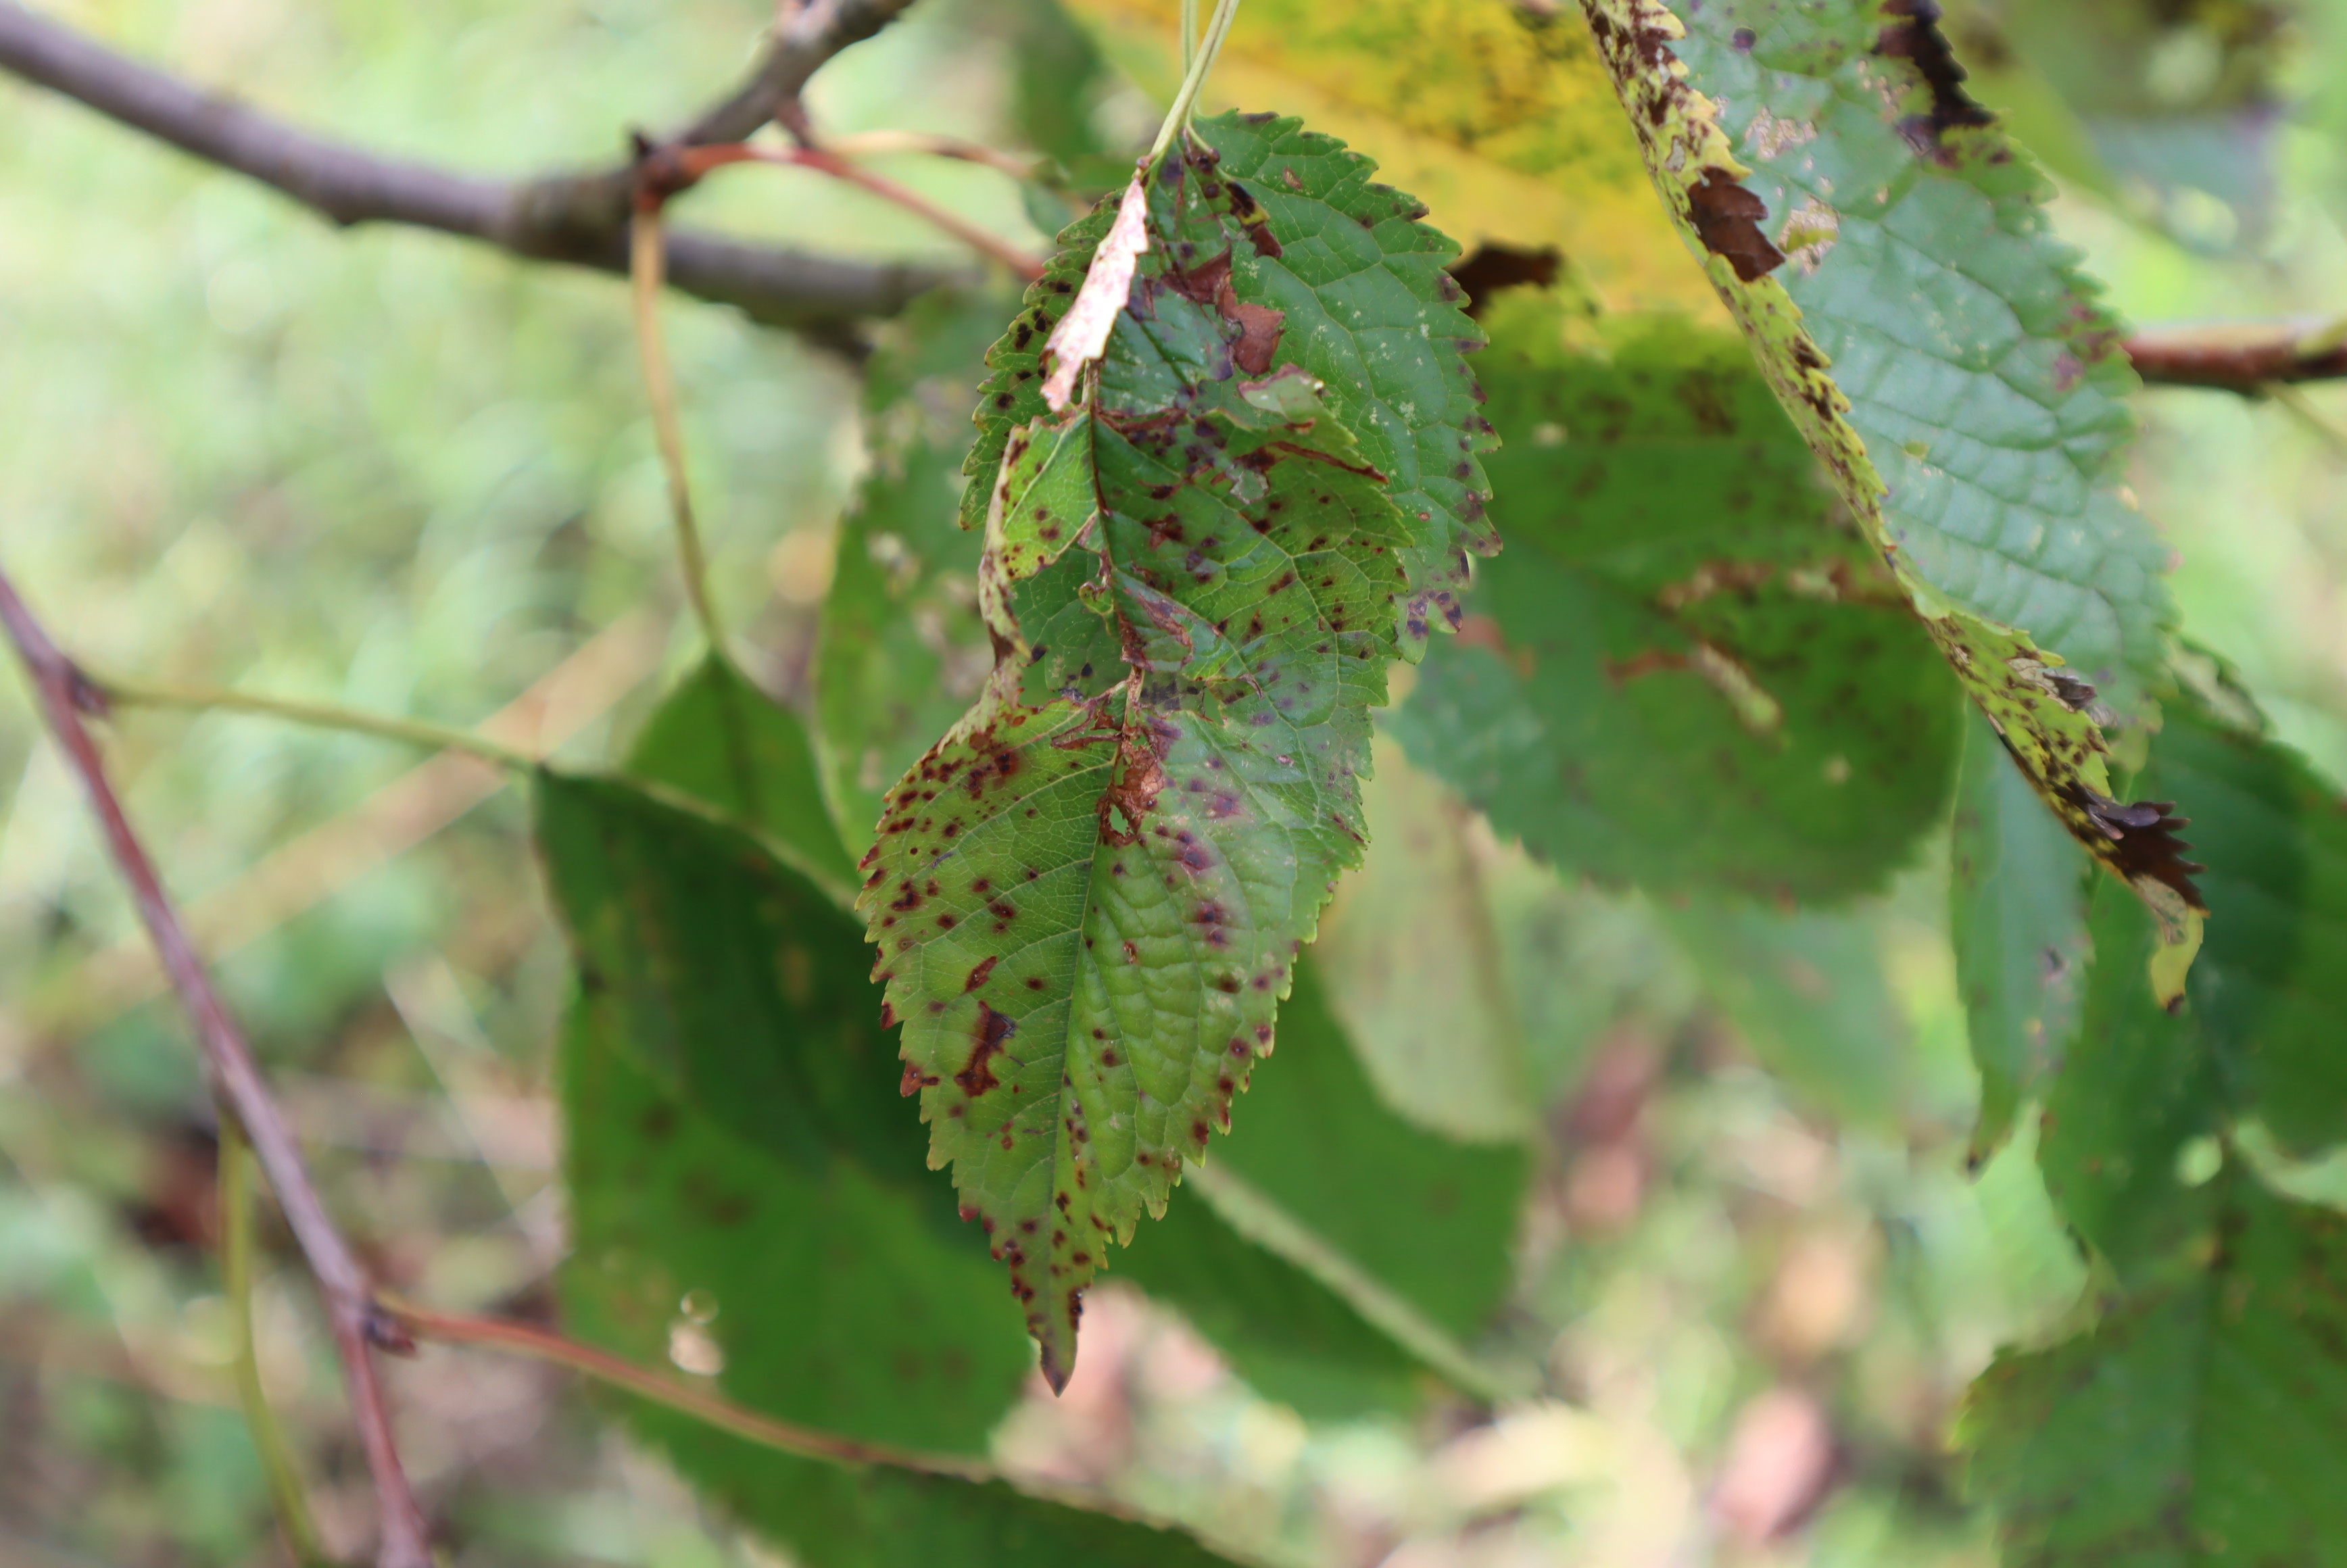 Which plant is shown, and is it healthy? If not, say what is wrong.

cherry, leaf spot
